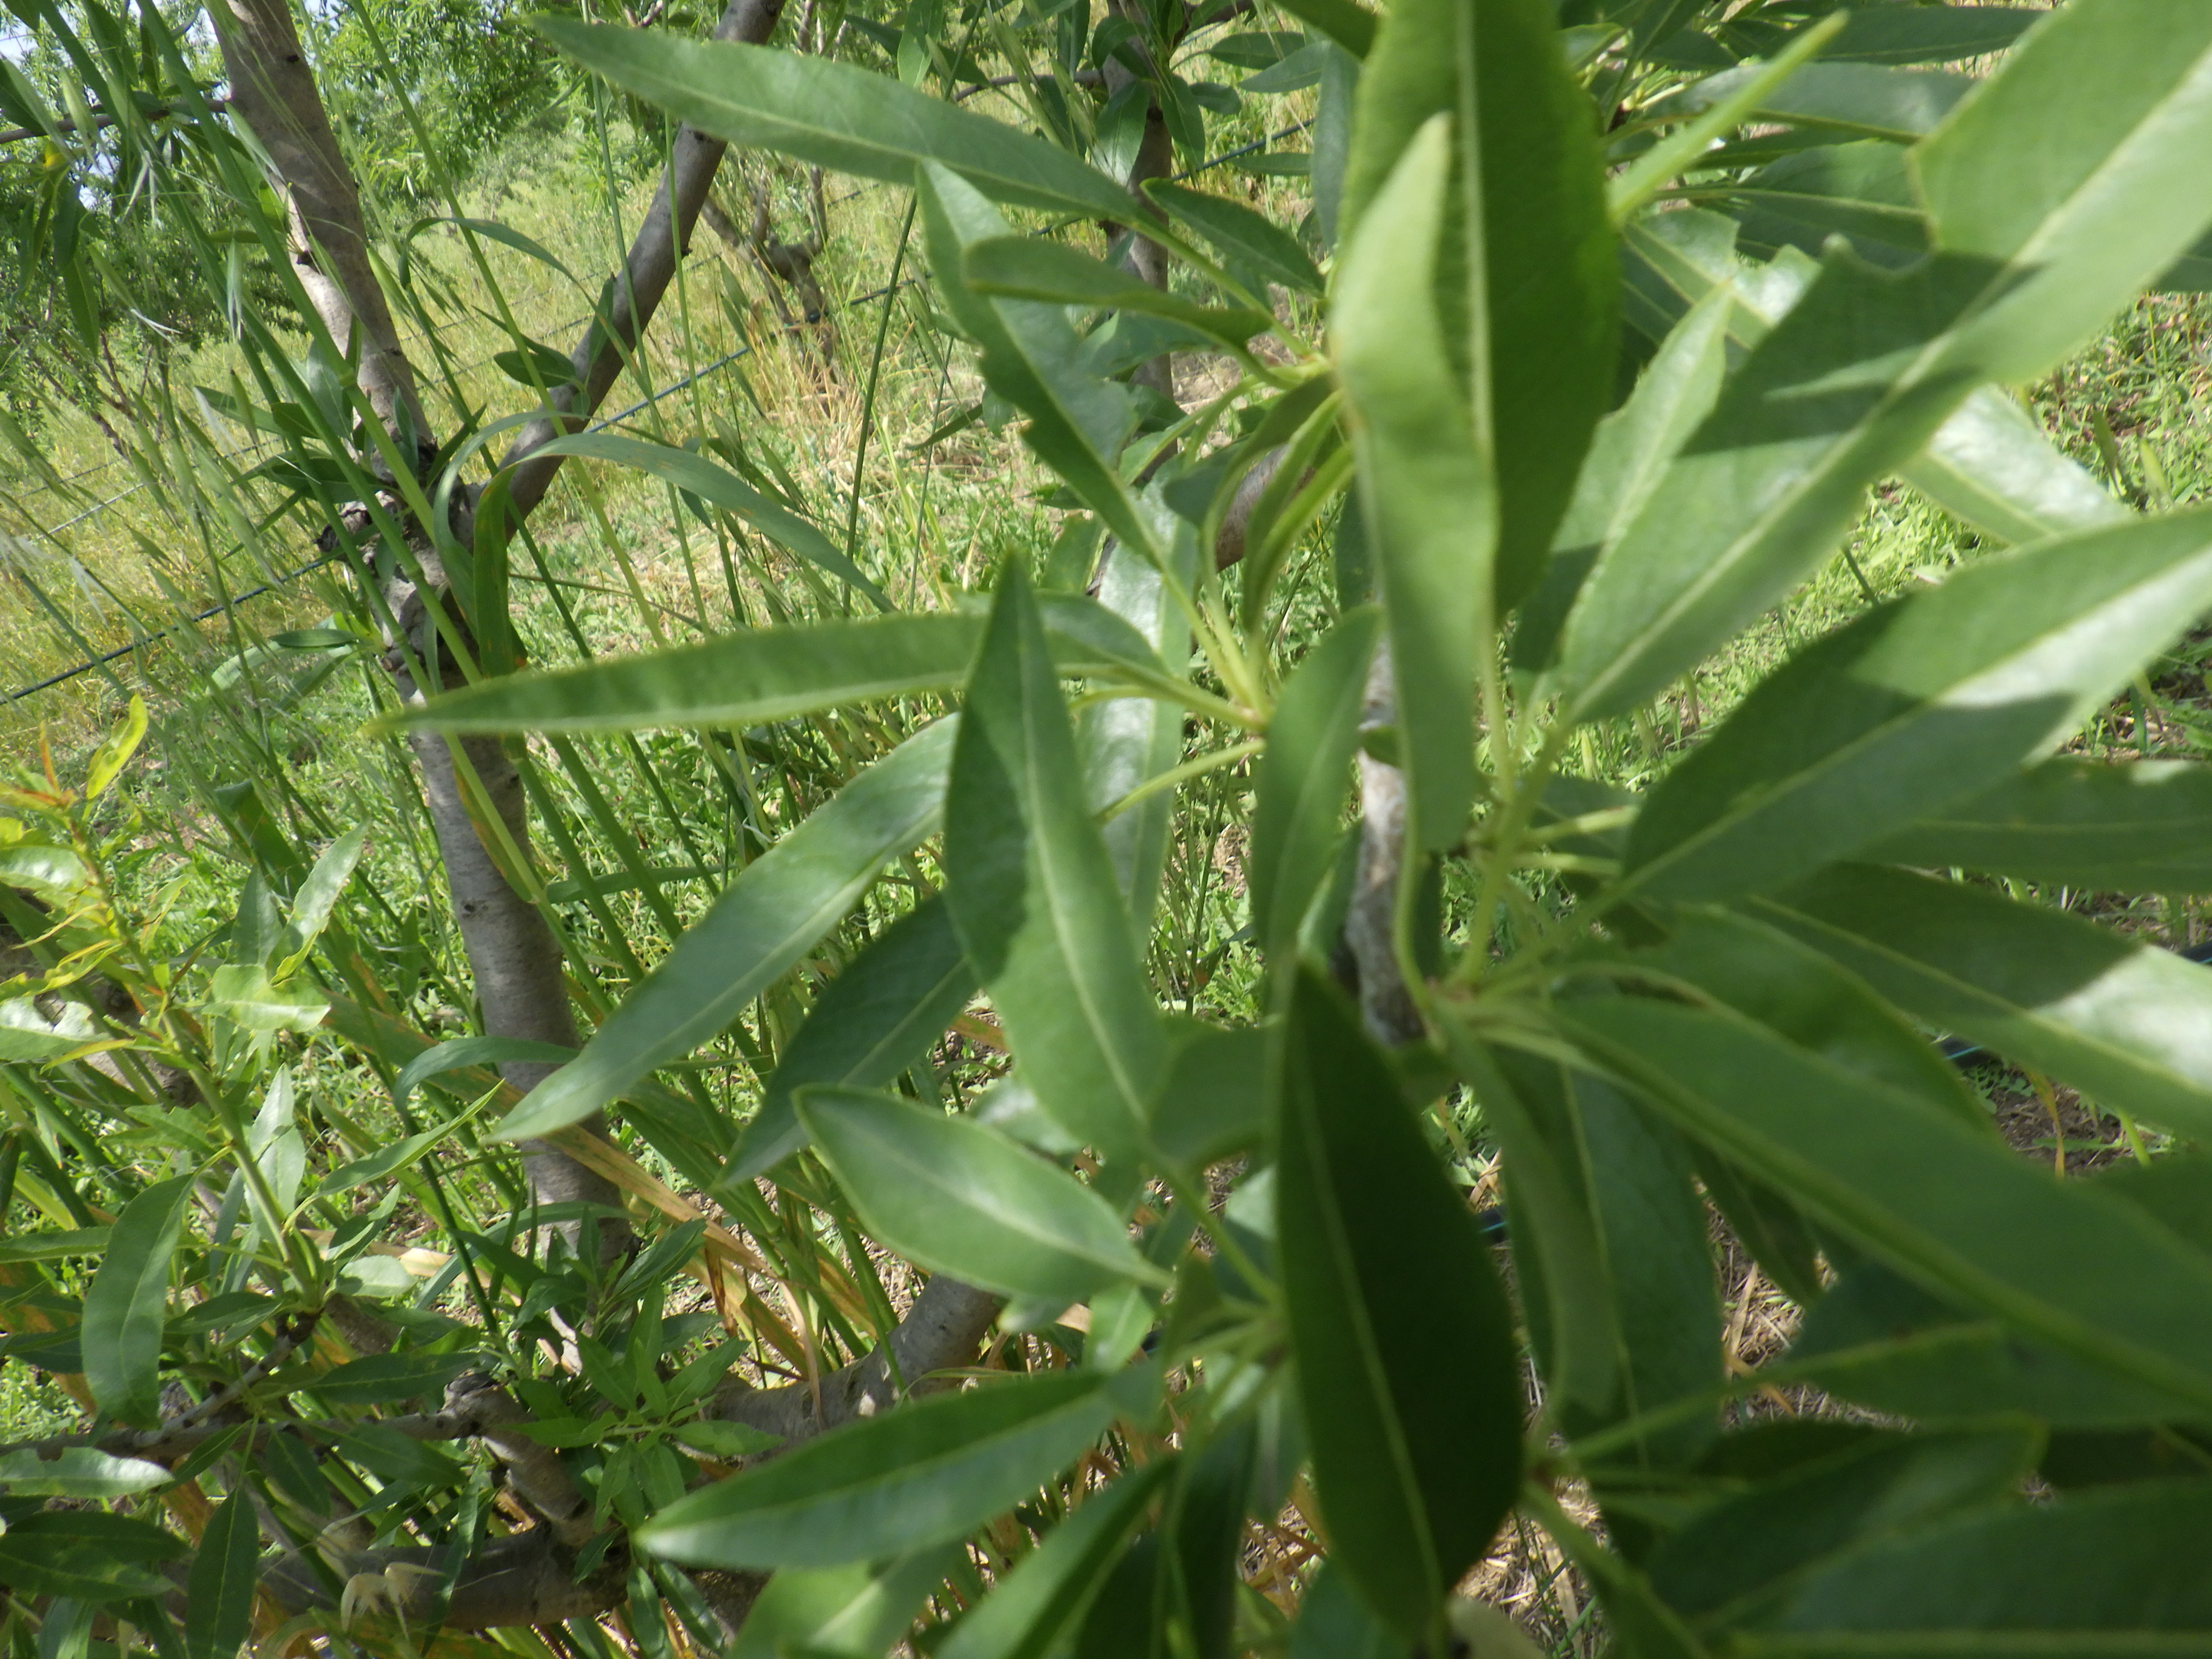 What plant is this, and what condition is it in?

almond, healthy
